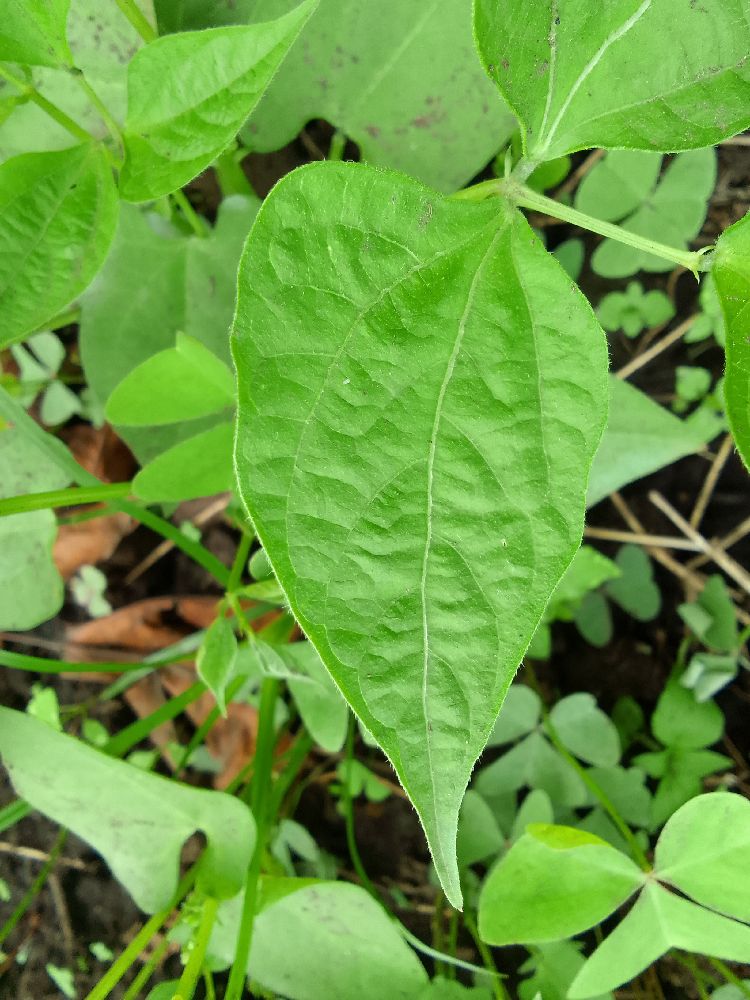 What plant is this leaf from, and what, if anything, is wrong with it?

common bean, healthy
